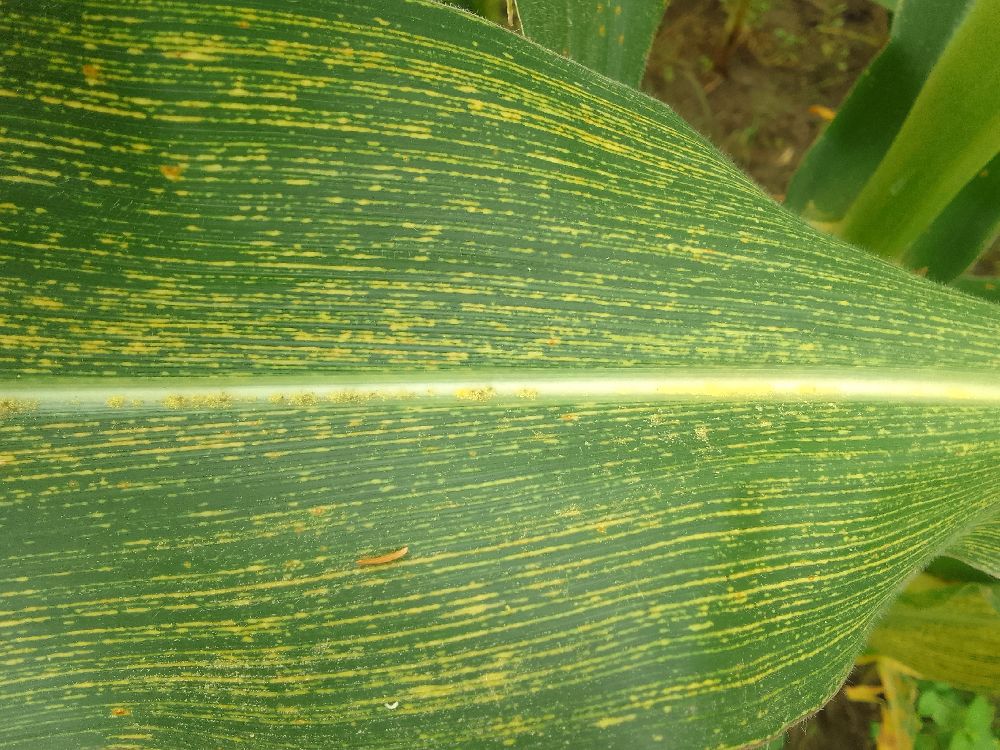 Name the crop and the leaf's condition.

maize, maize streak virus
